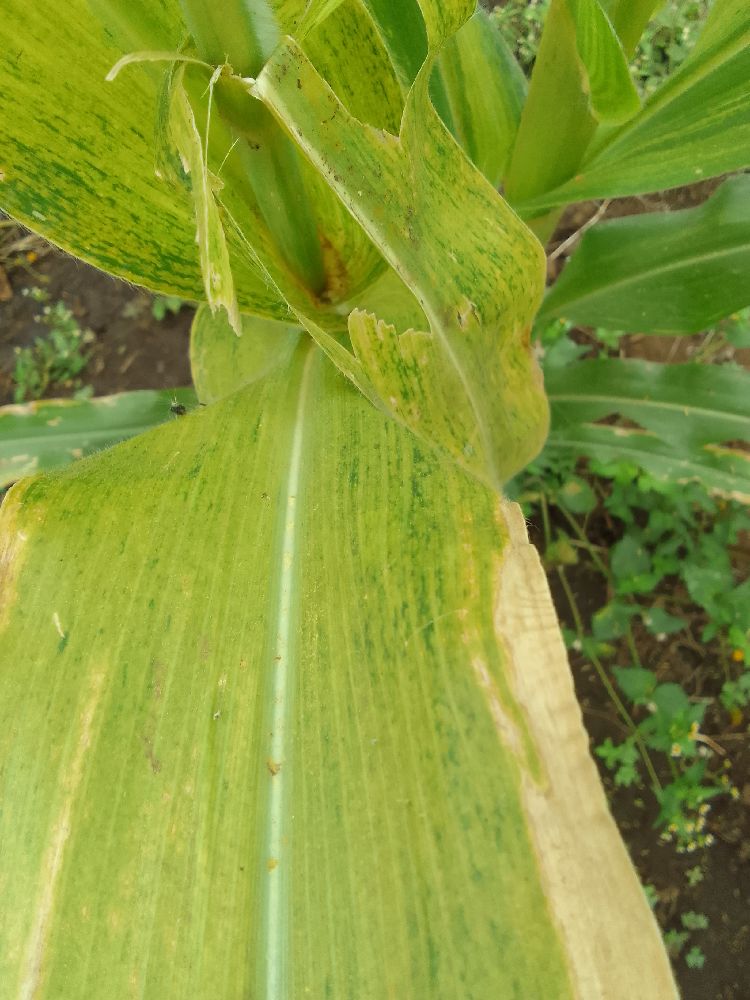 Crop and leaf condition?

maize, maize lethal necrosis
